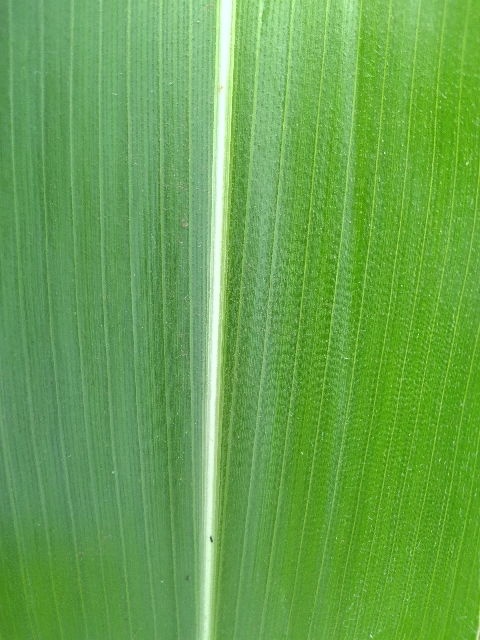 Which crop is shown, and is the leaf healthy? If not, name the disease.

maize, healthy
